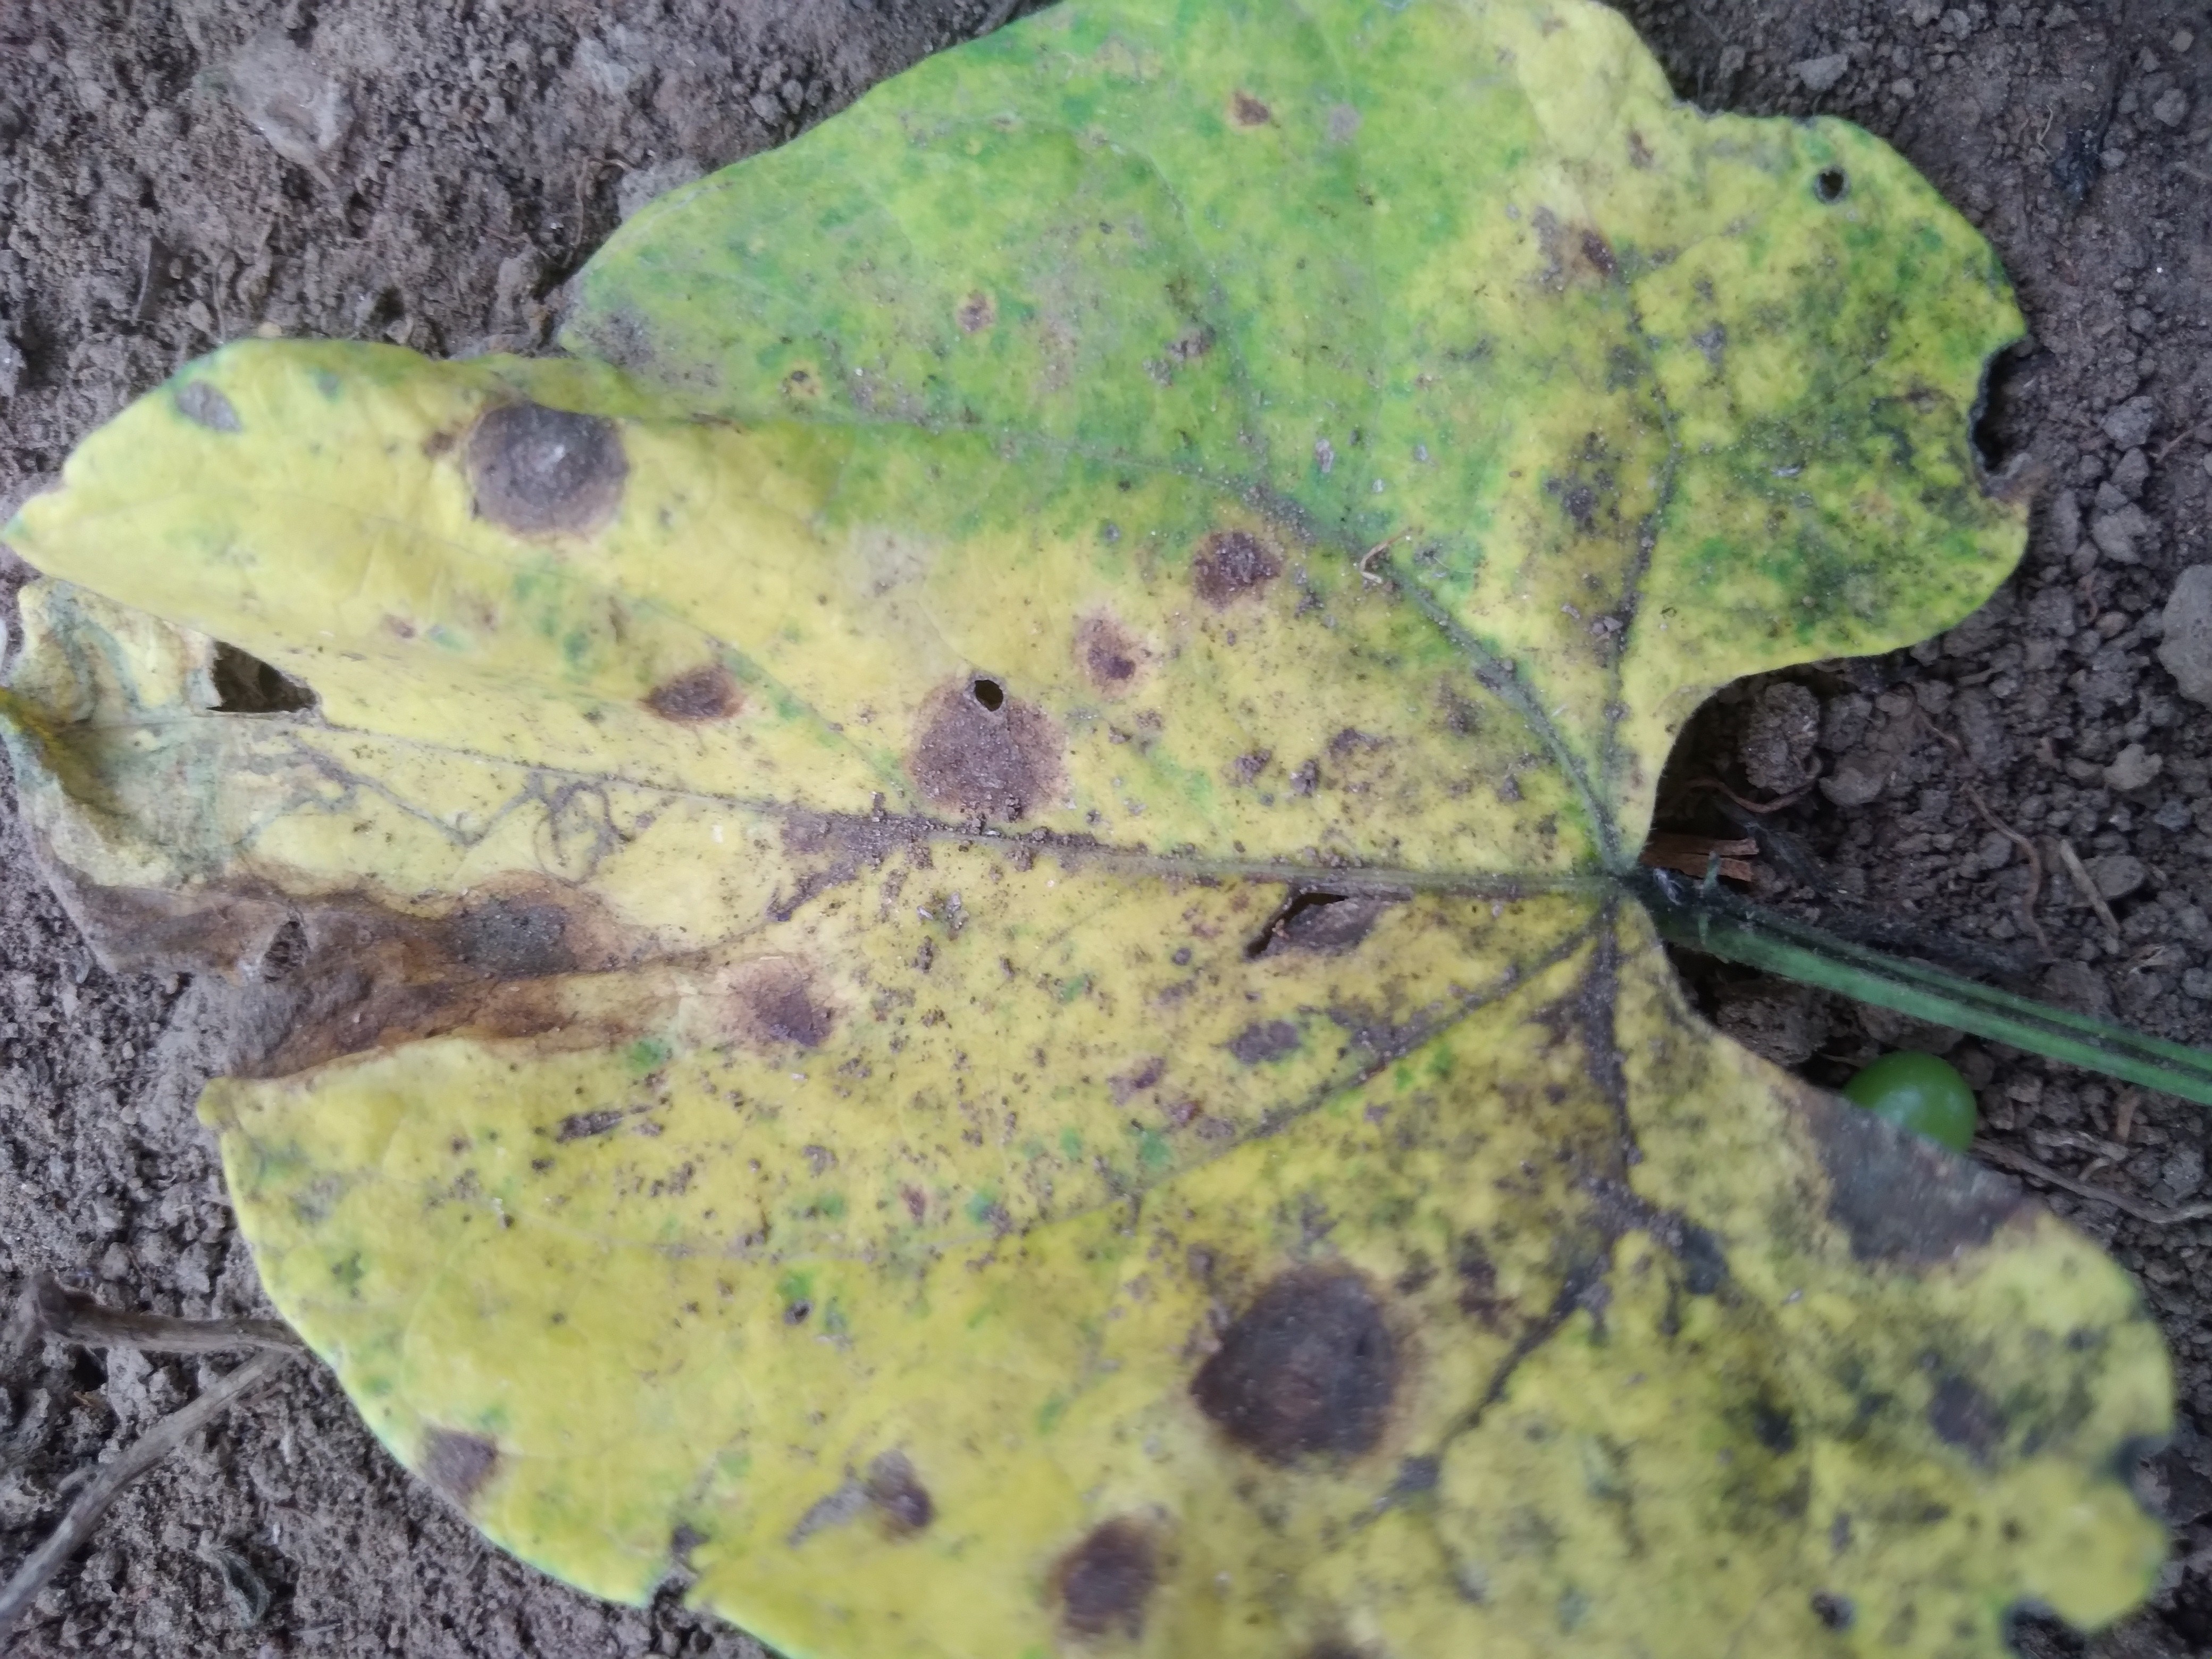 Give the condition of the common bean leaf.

rust
